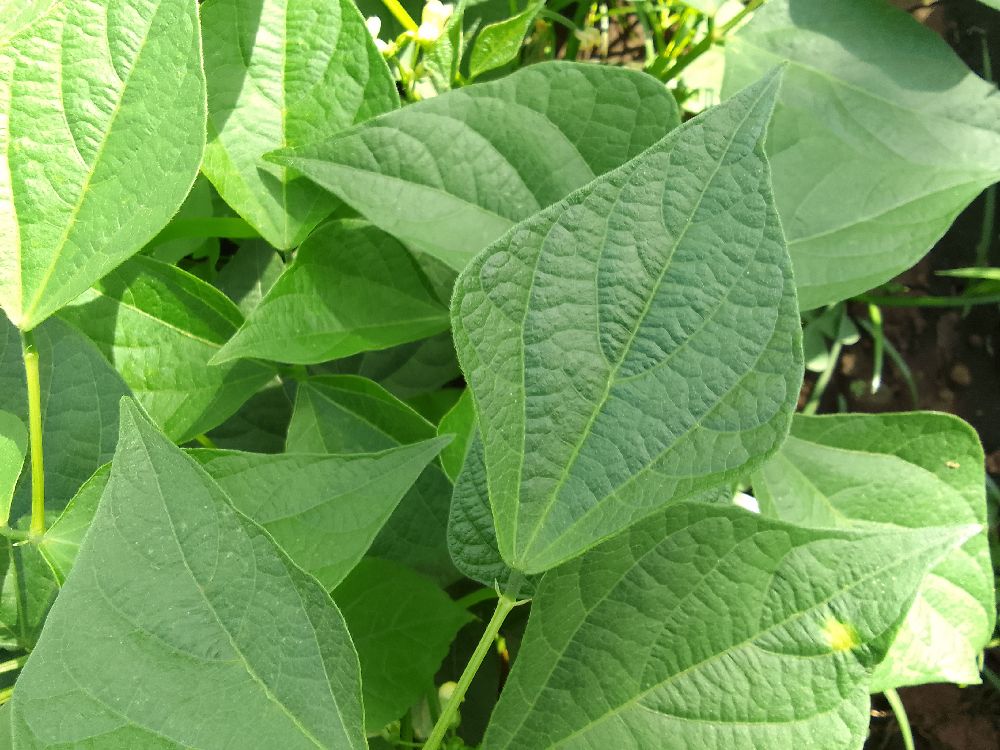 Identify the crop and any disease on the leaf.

common bean, healthy
